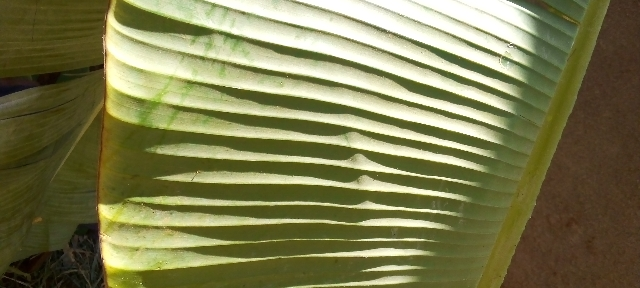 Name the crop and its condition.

banana, healthy
